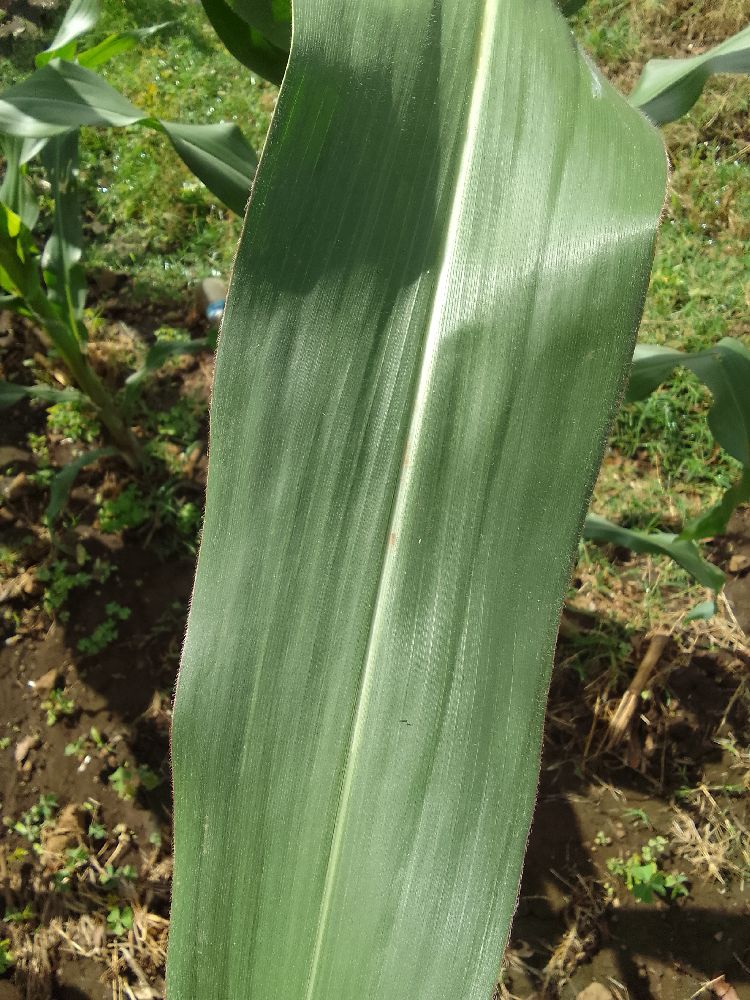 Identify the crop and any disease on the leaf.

maize, healthy
